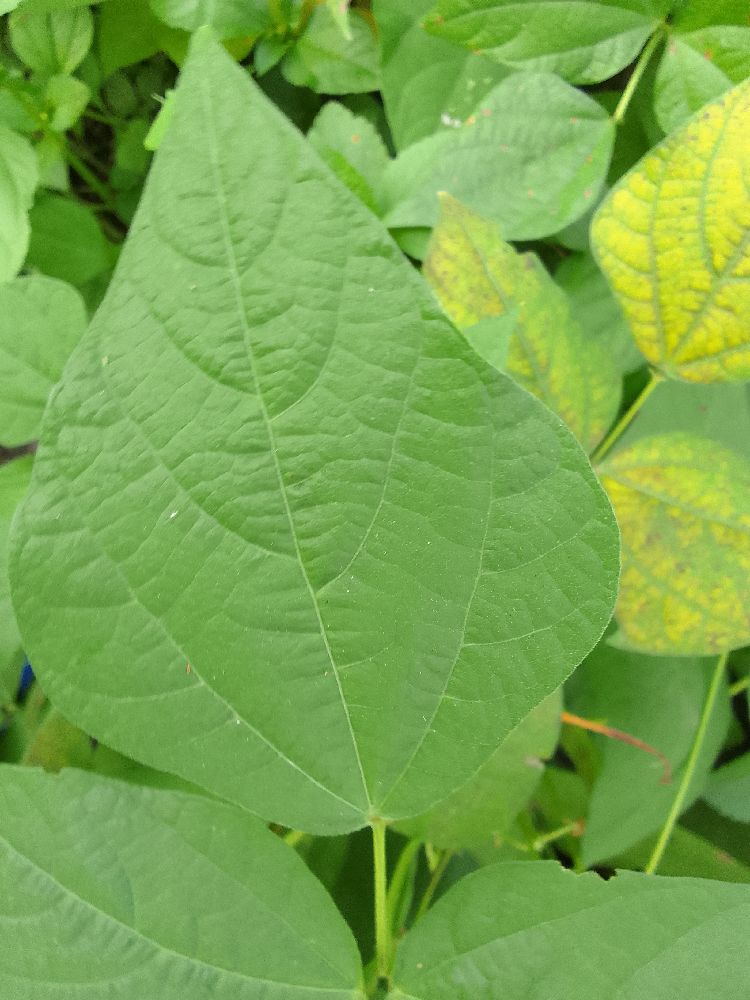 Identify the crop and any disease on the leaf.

common bean, healthy
